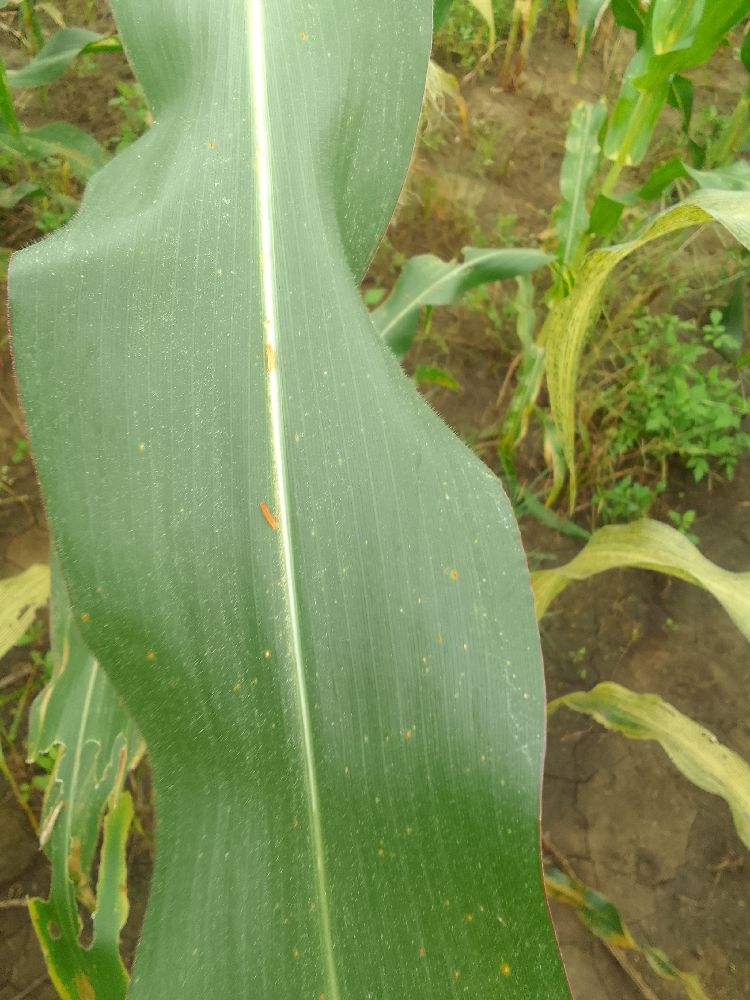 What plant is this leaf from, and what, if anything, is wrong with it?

maize, healthy
